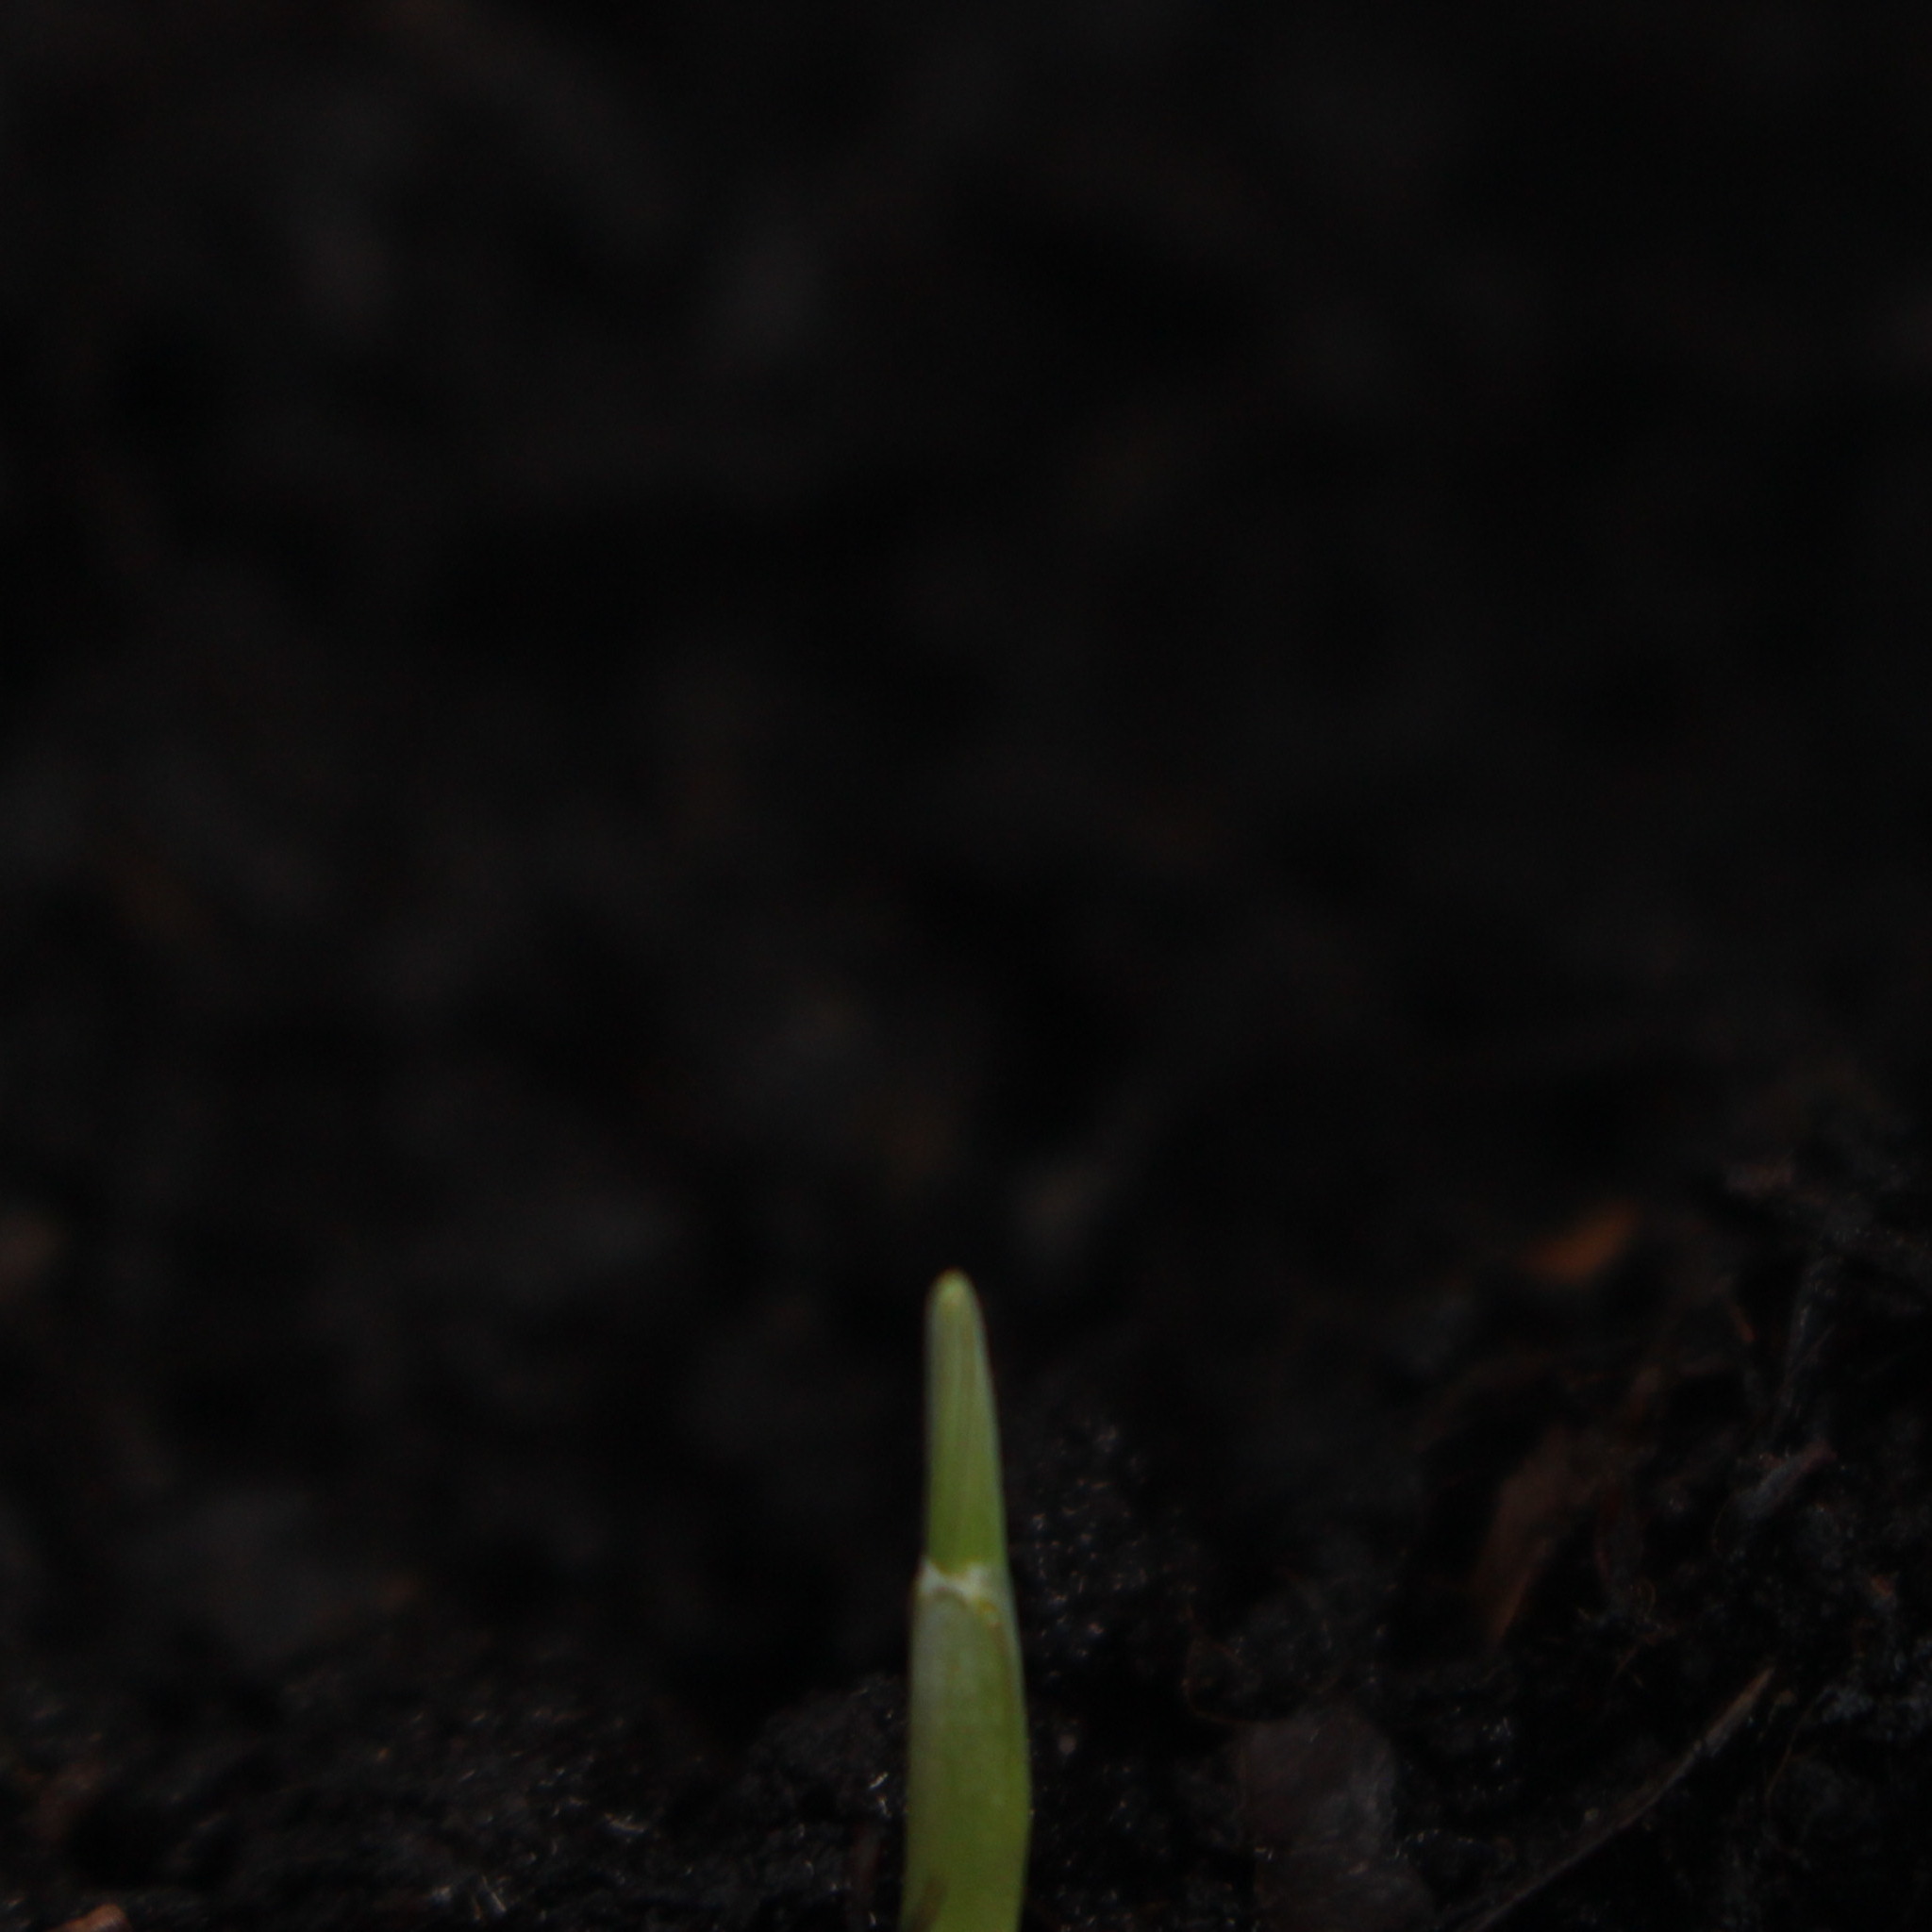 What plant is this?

Avena sterilis
